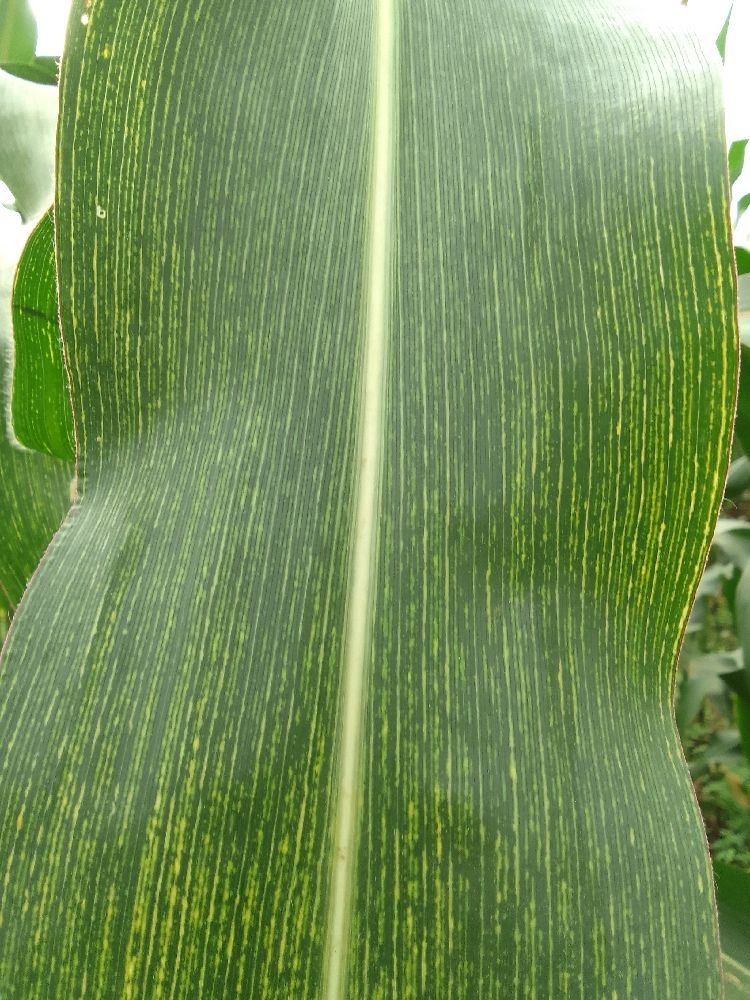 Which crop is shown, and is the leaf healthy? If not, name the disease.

maize, maize streak virus
